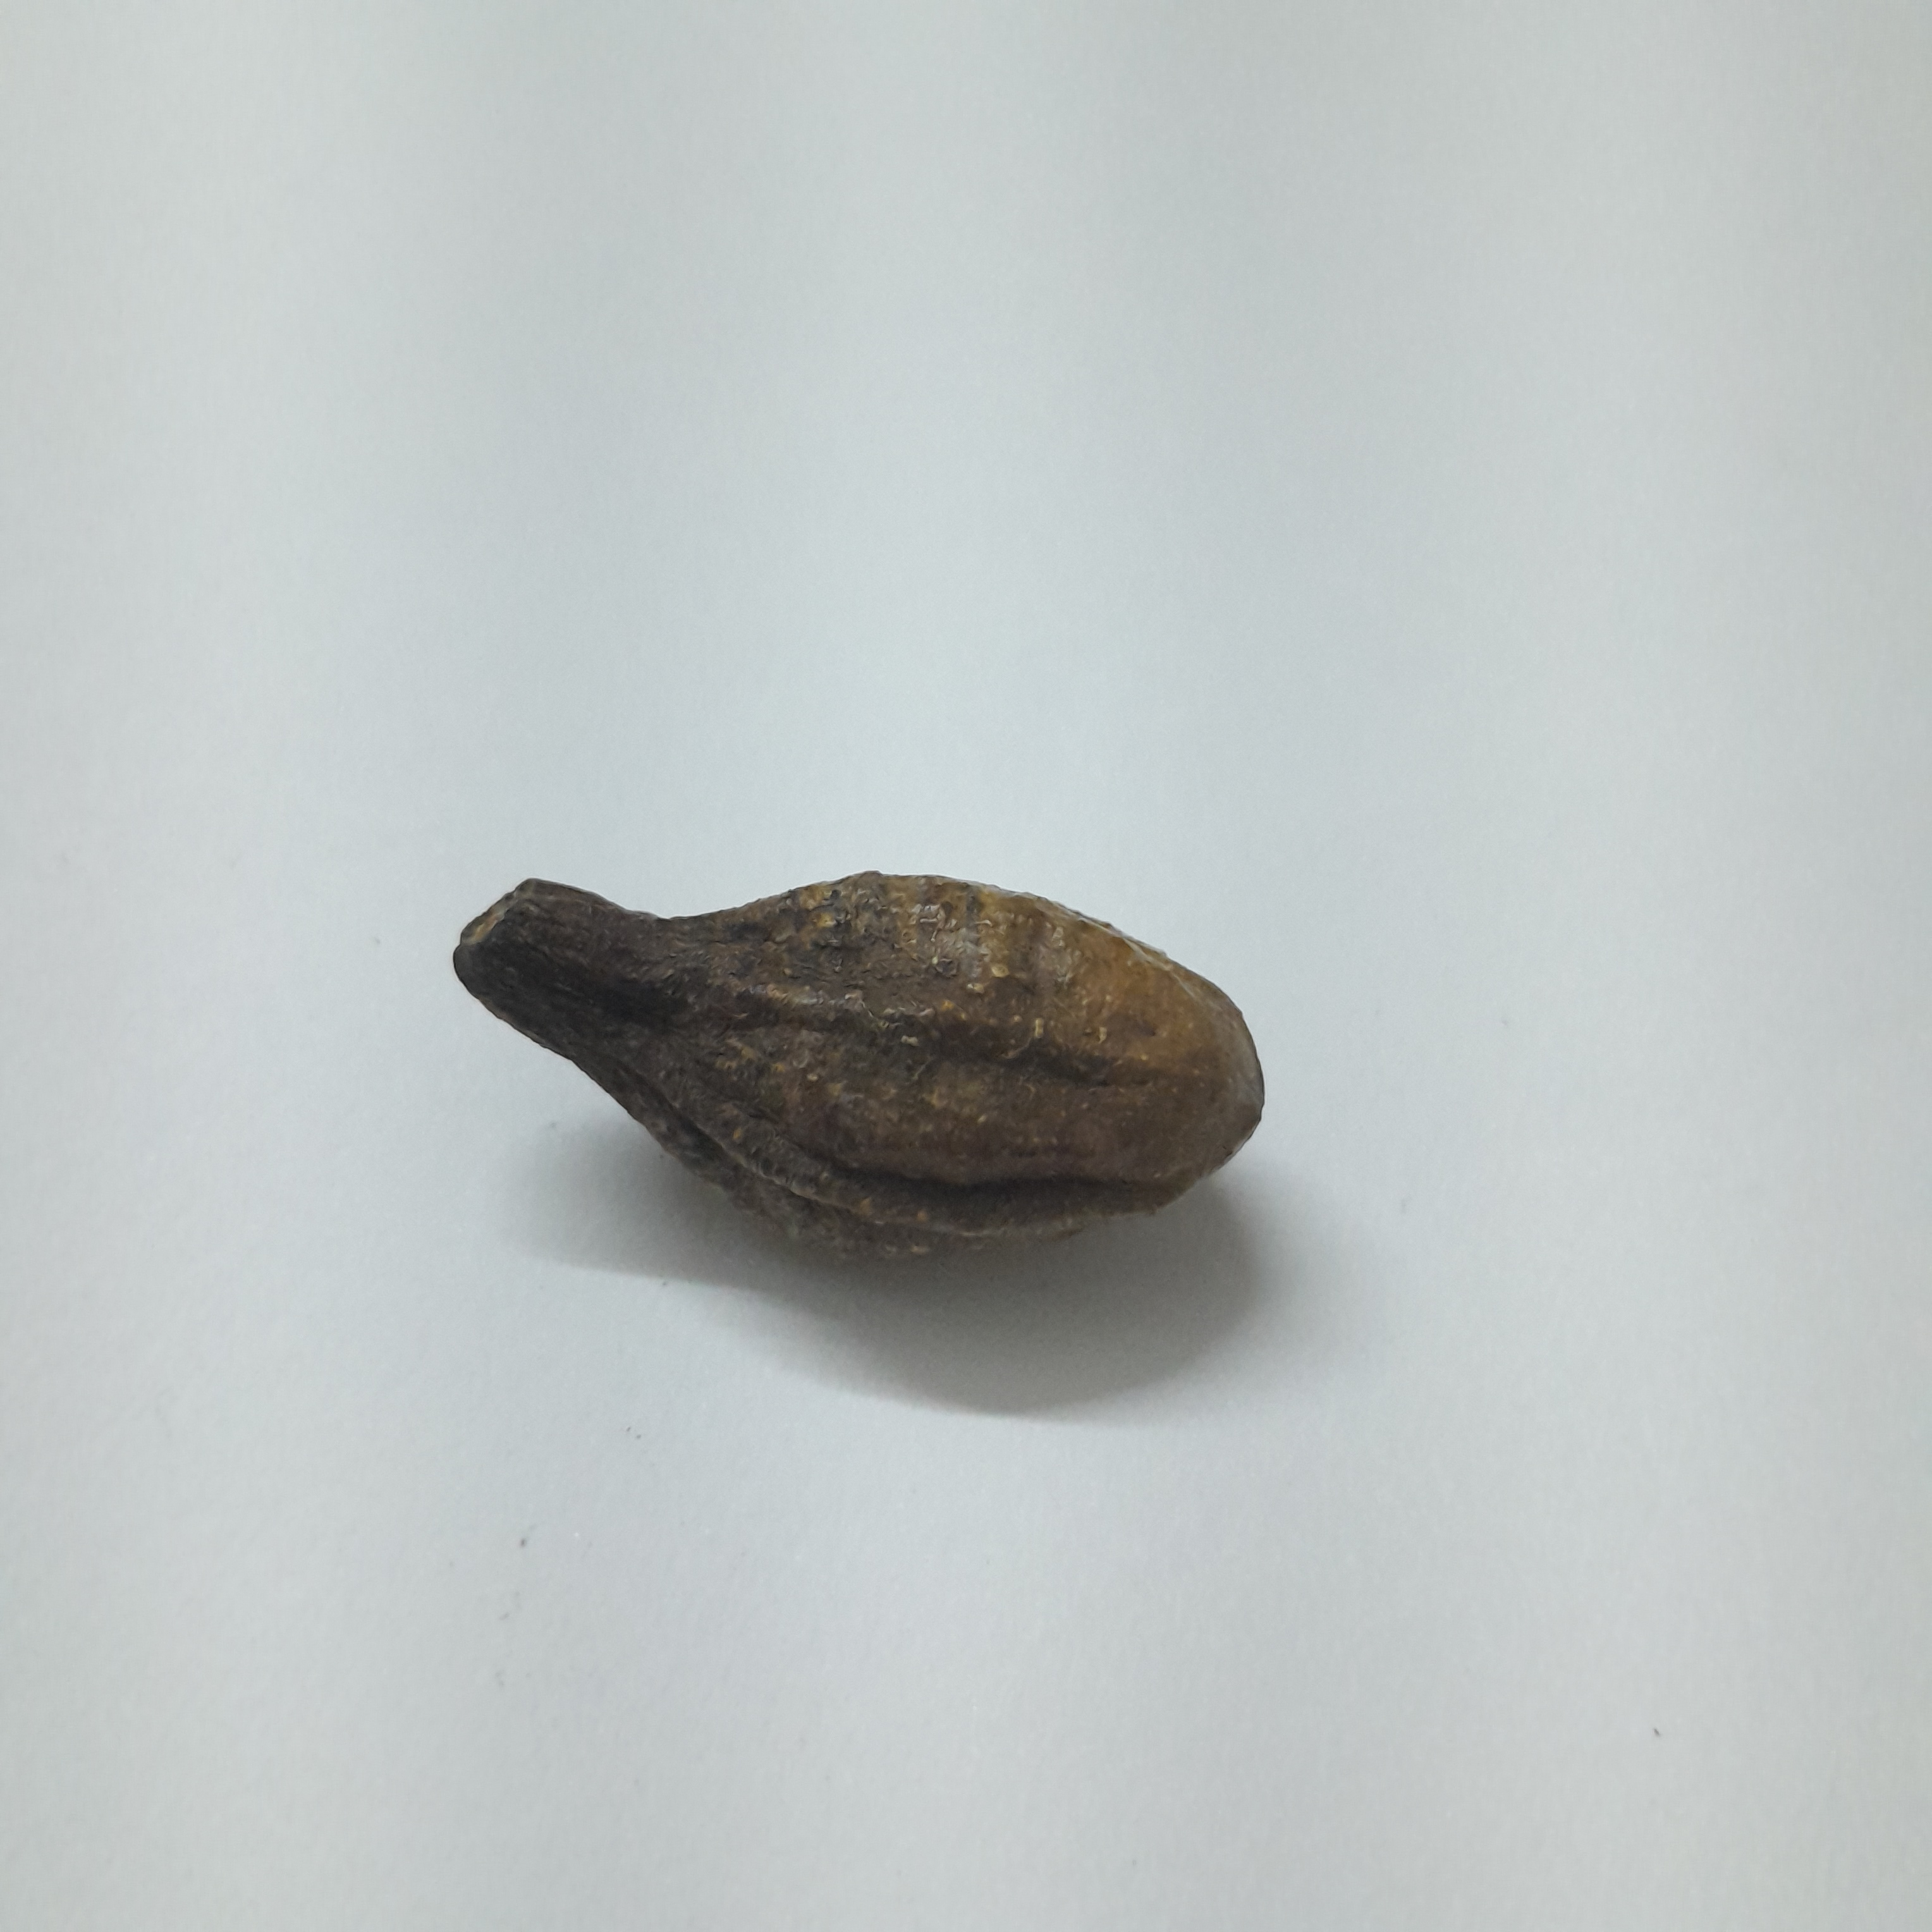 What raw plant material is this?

hirdaa
